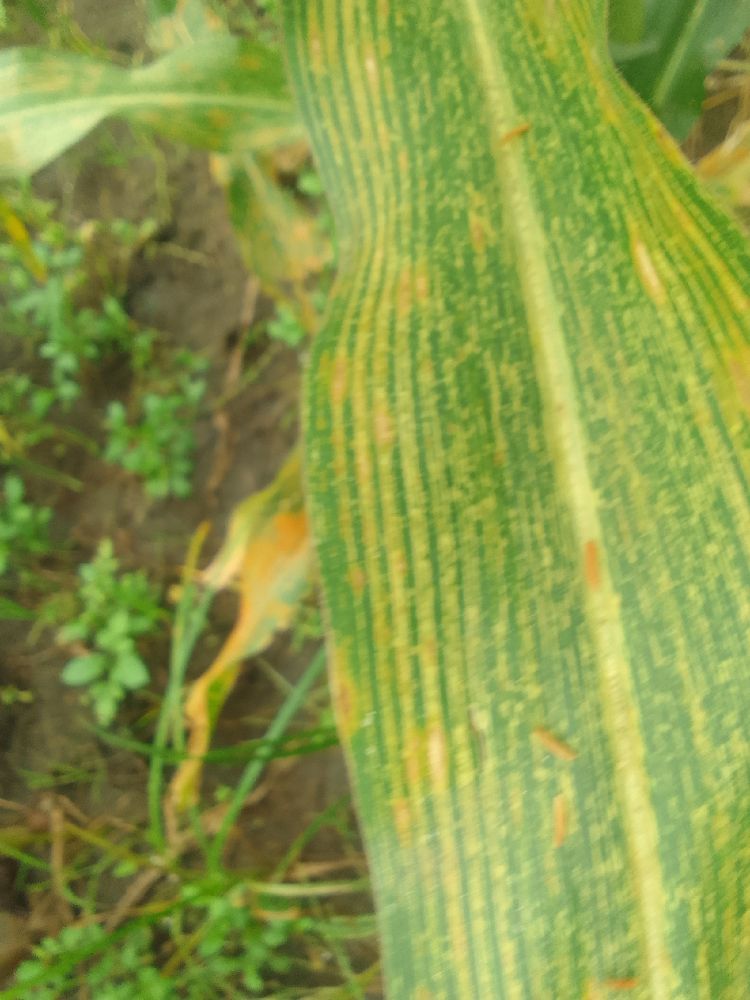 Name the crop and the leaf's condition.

maize, maize streak virus
